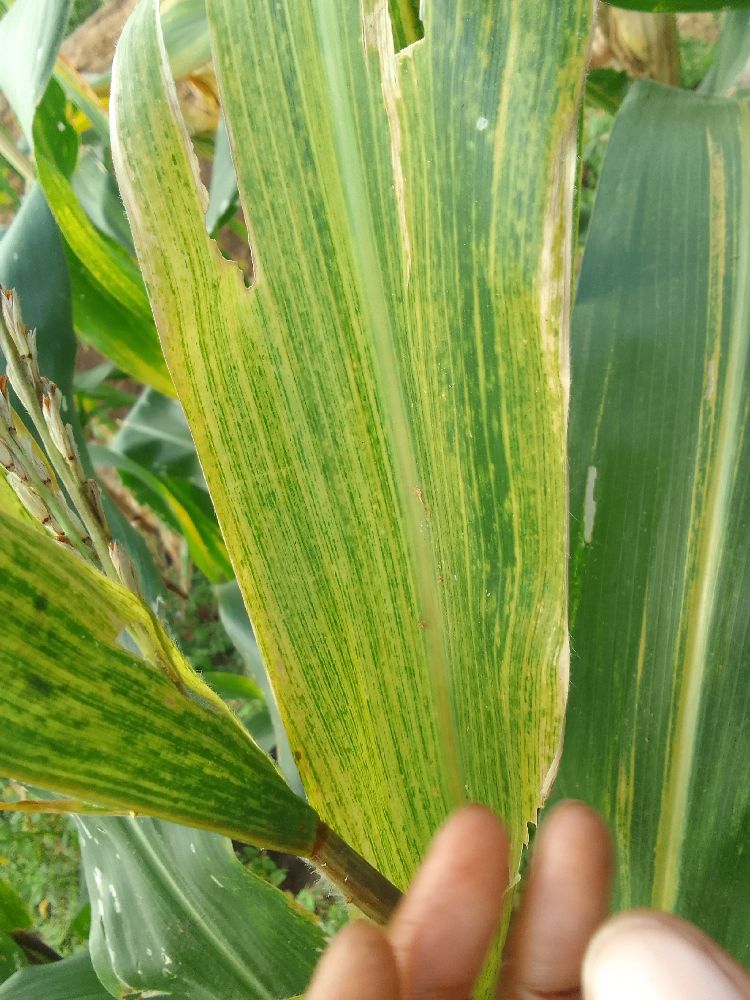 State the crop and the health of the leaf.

maize, maize lethal necrosis
